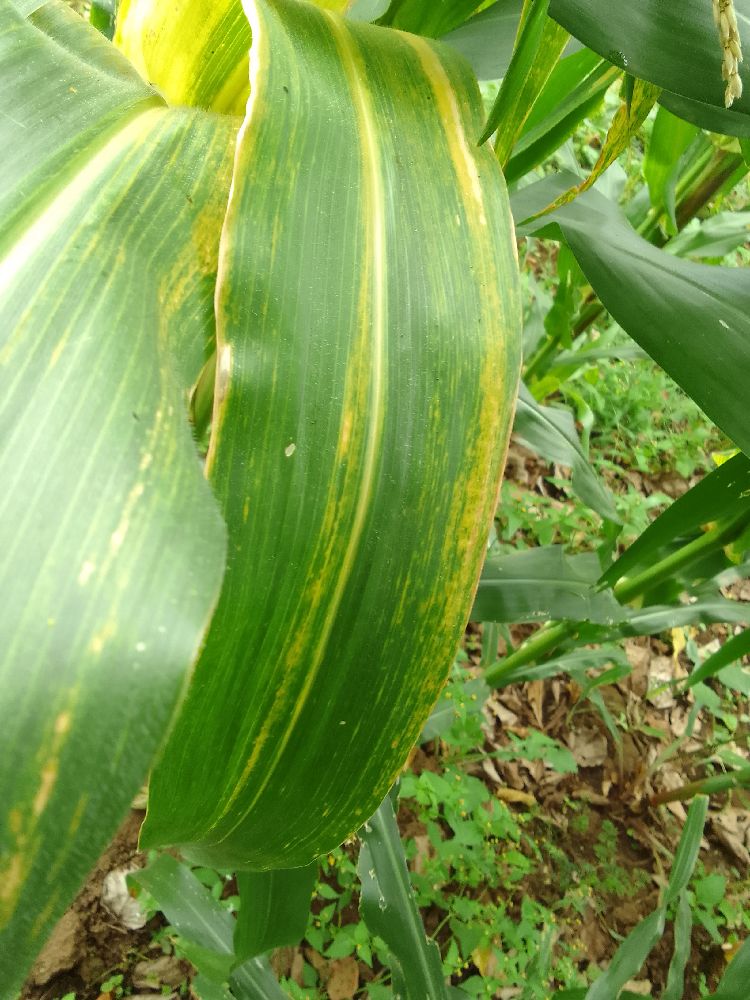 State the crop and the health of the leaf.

maize, maize lethal necrosis
